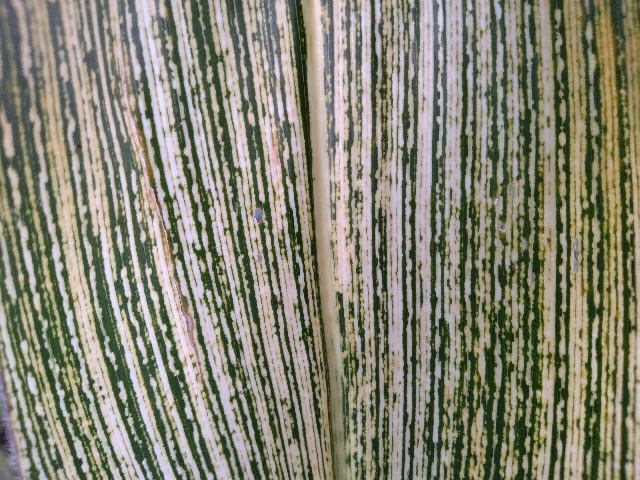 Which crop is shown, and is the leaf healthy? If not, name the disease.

maize, maize streak virus
